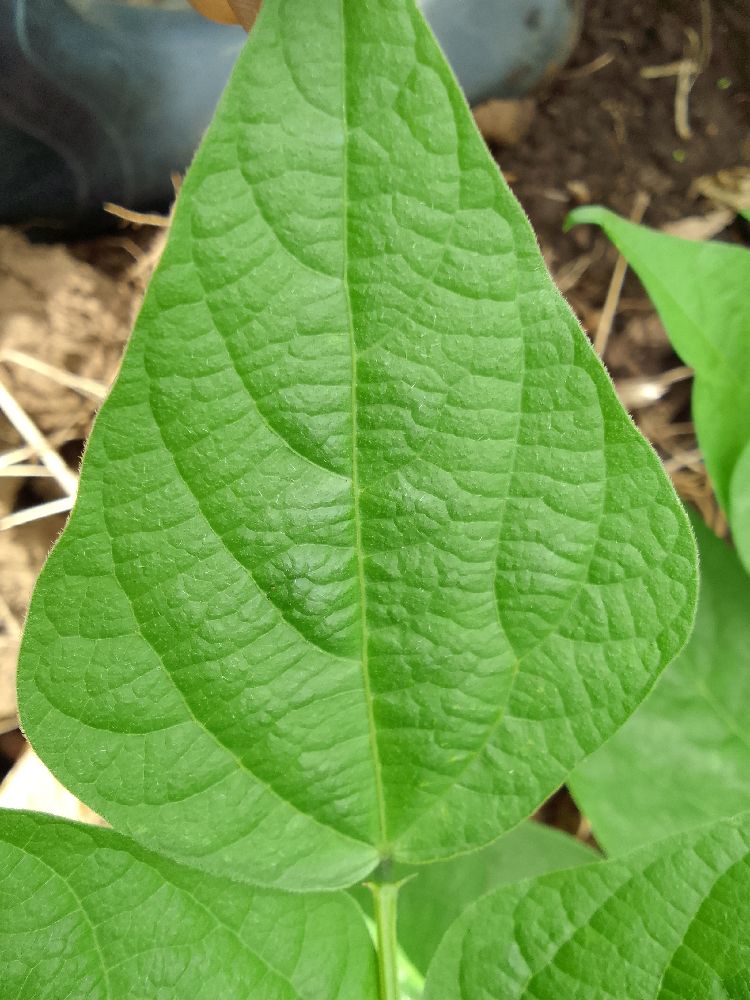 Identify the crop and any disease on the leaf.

common bean, healthy
